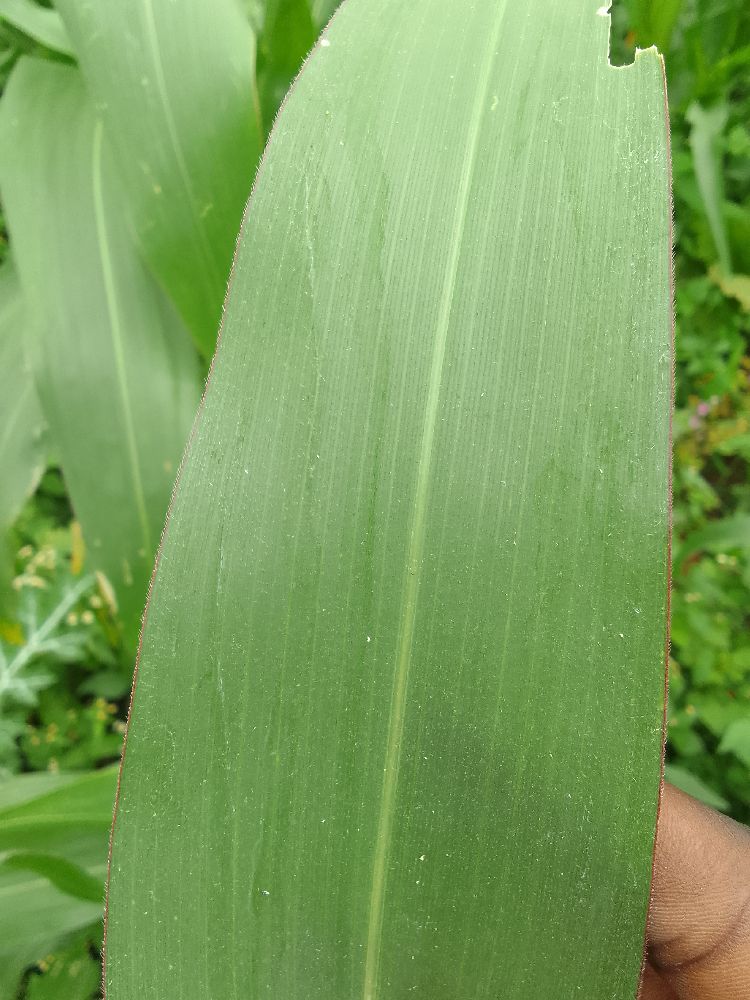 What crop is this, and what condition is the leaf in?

maize, healthy
